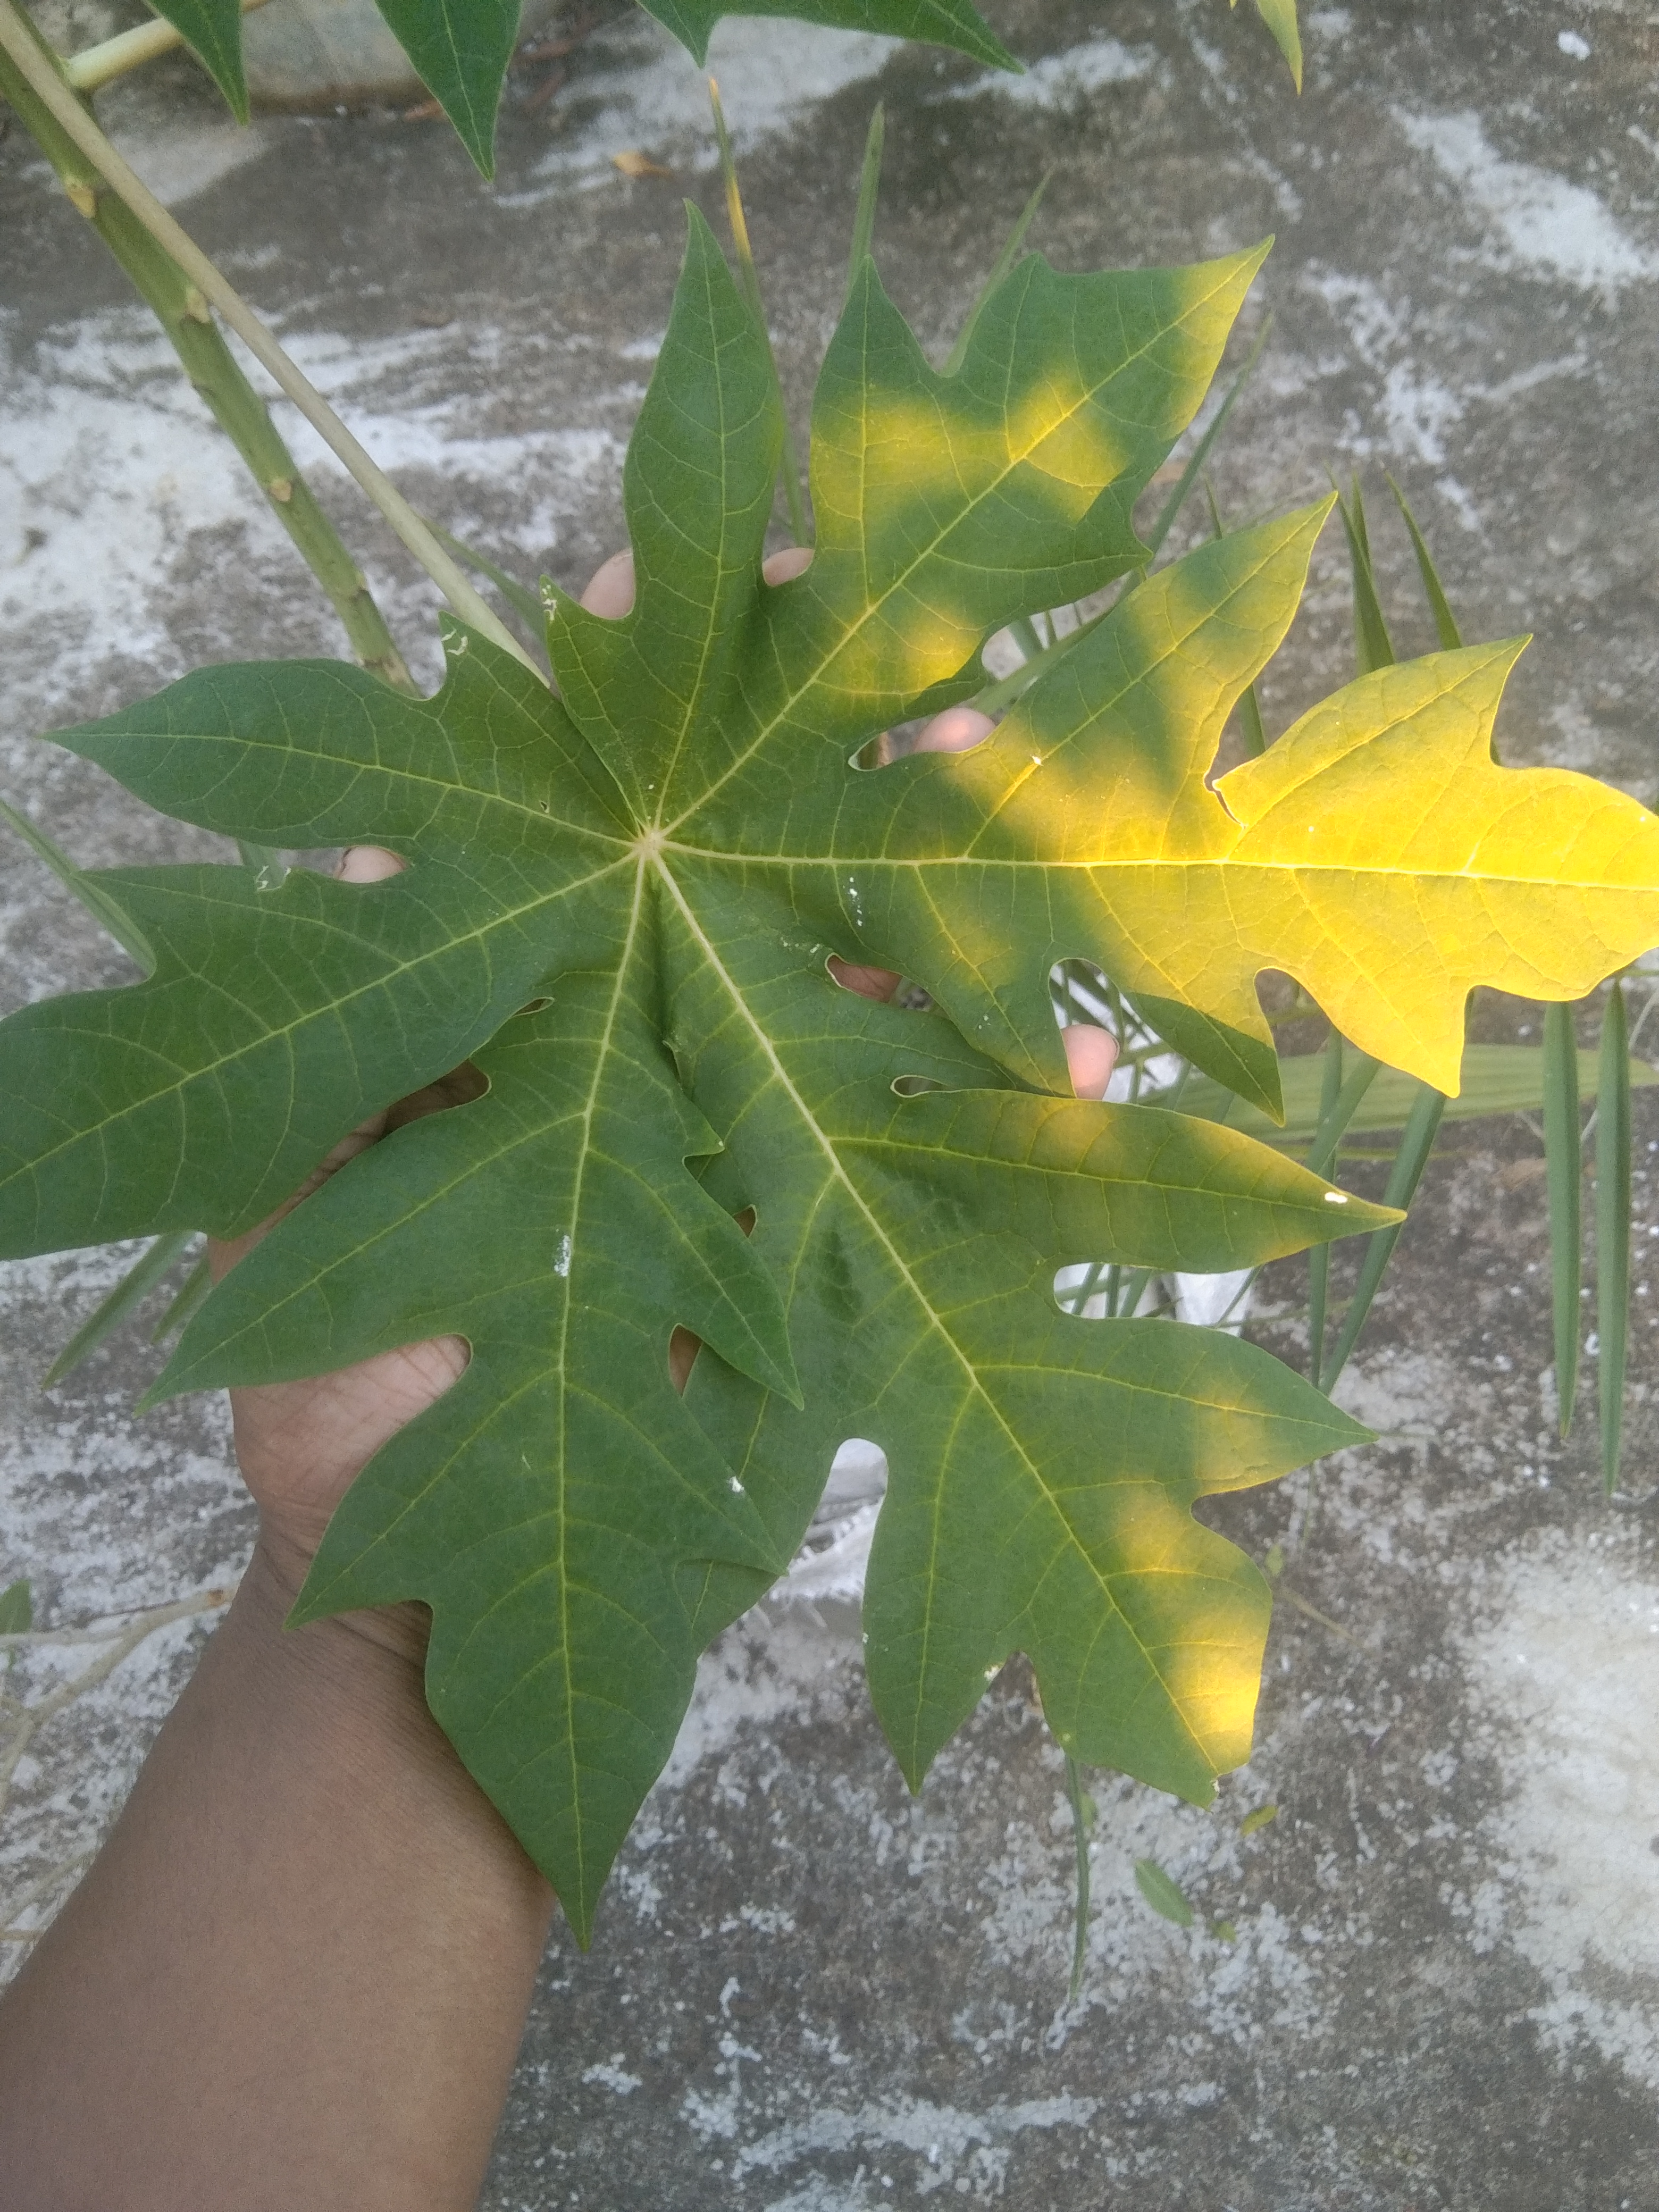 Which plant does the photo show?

papaya
